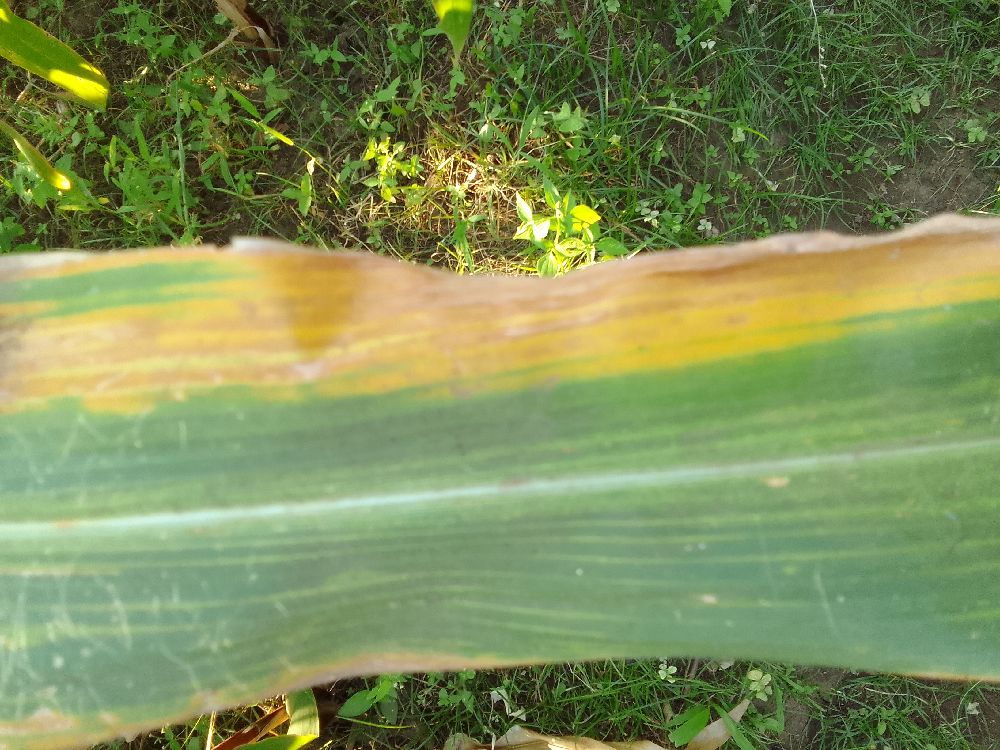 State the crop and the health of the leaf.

maize, maize lethal necrosis
